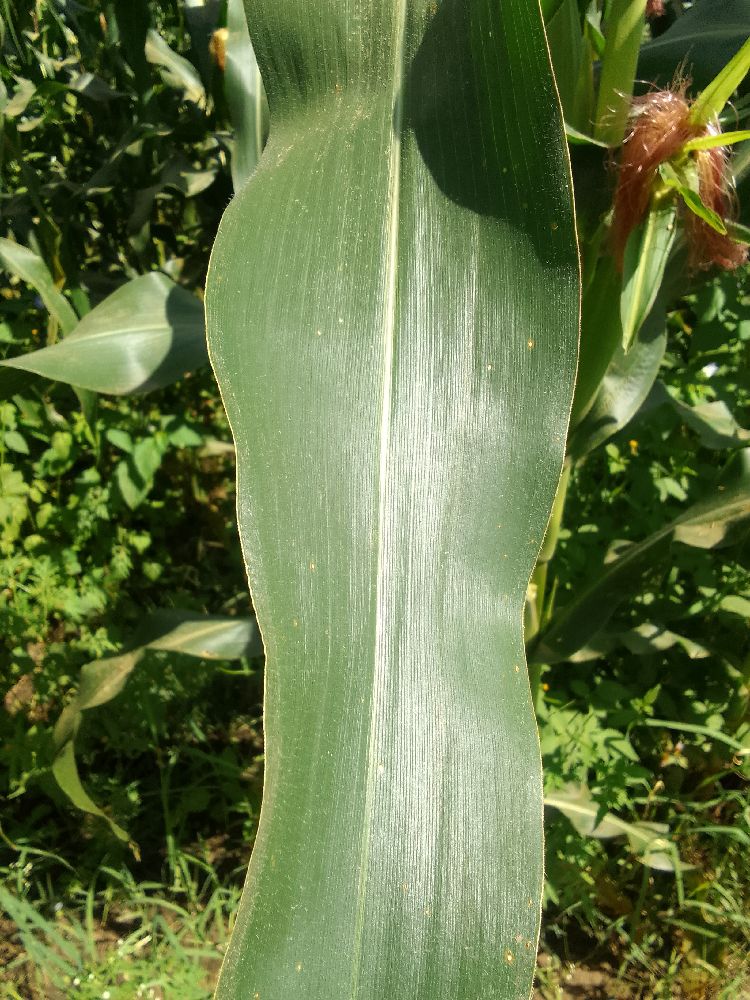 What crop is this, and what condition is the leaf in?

maize, healthy
